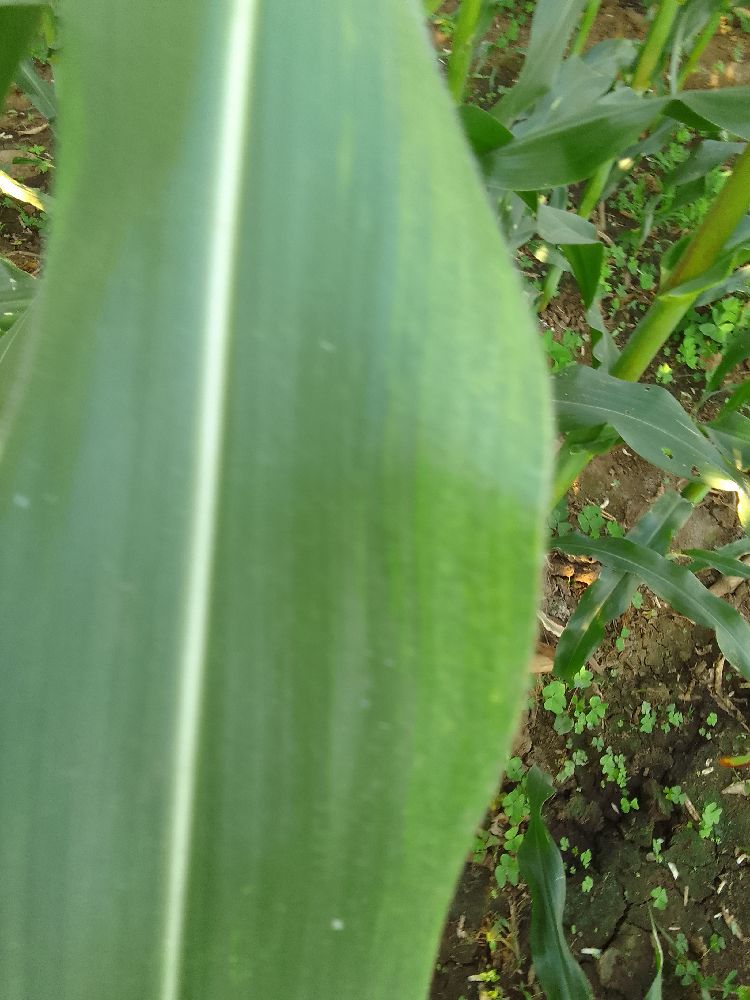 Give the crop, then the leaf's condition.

maize, healthy
